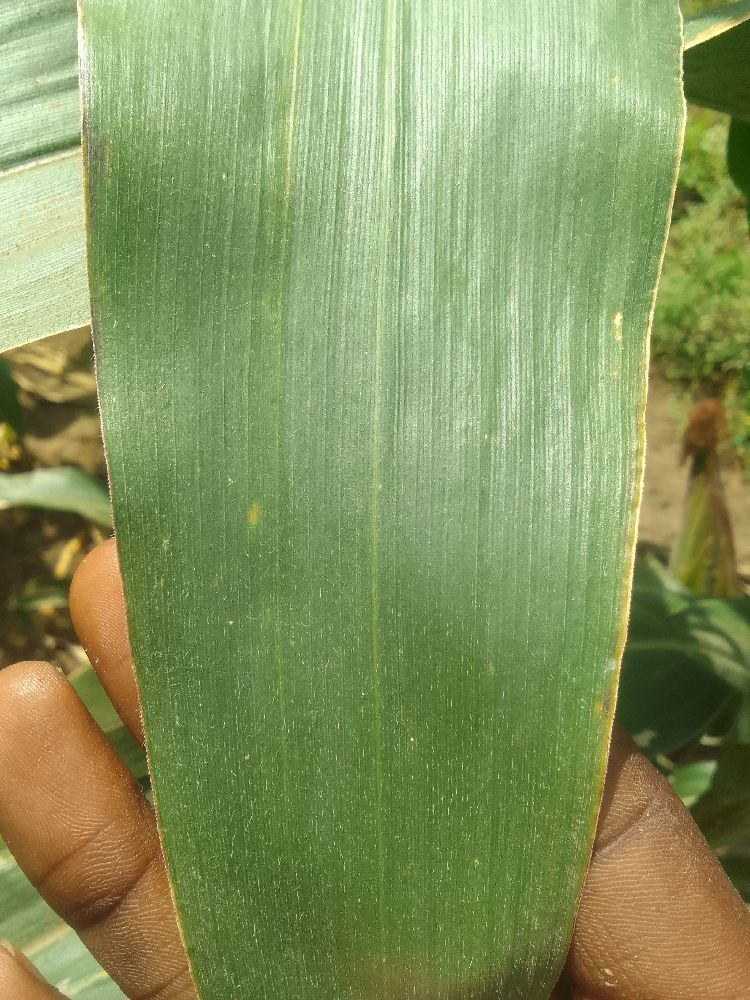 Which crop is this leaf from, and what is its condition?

maize, healthy
